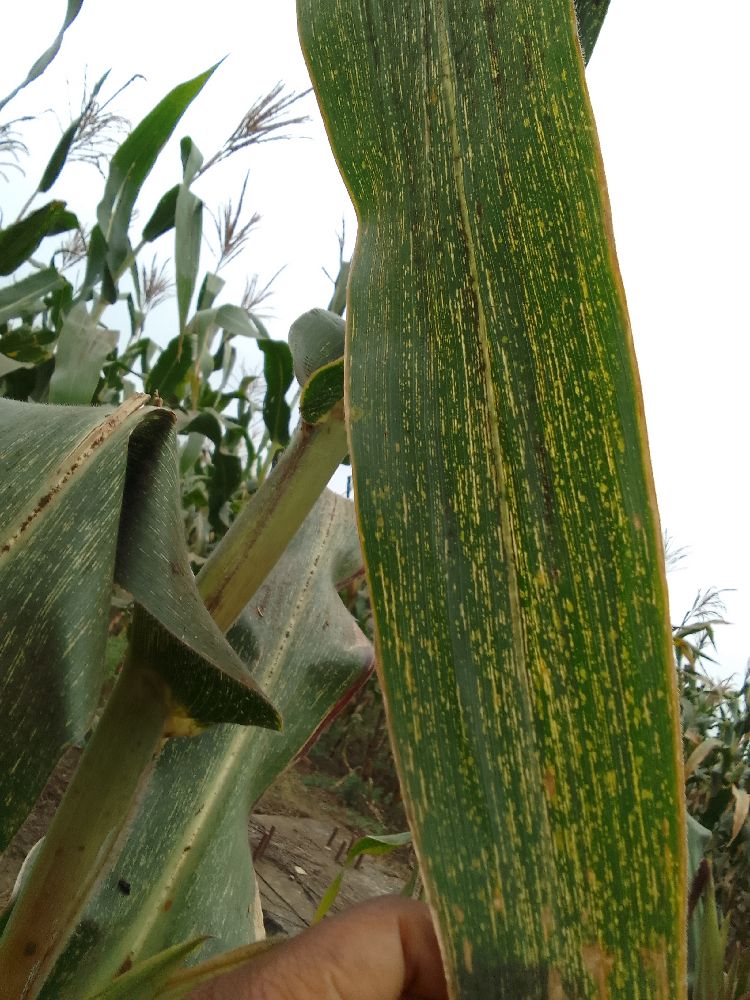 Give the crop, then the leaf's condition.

maize, maize streak virus
